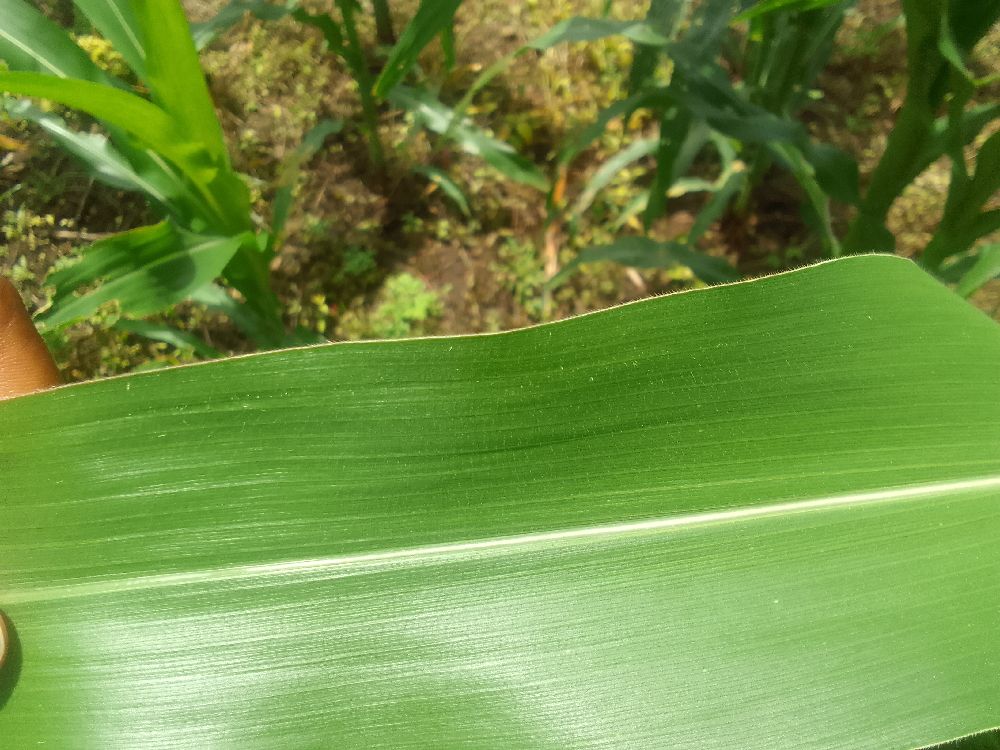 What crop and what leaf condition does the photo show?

maize, healthy
